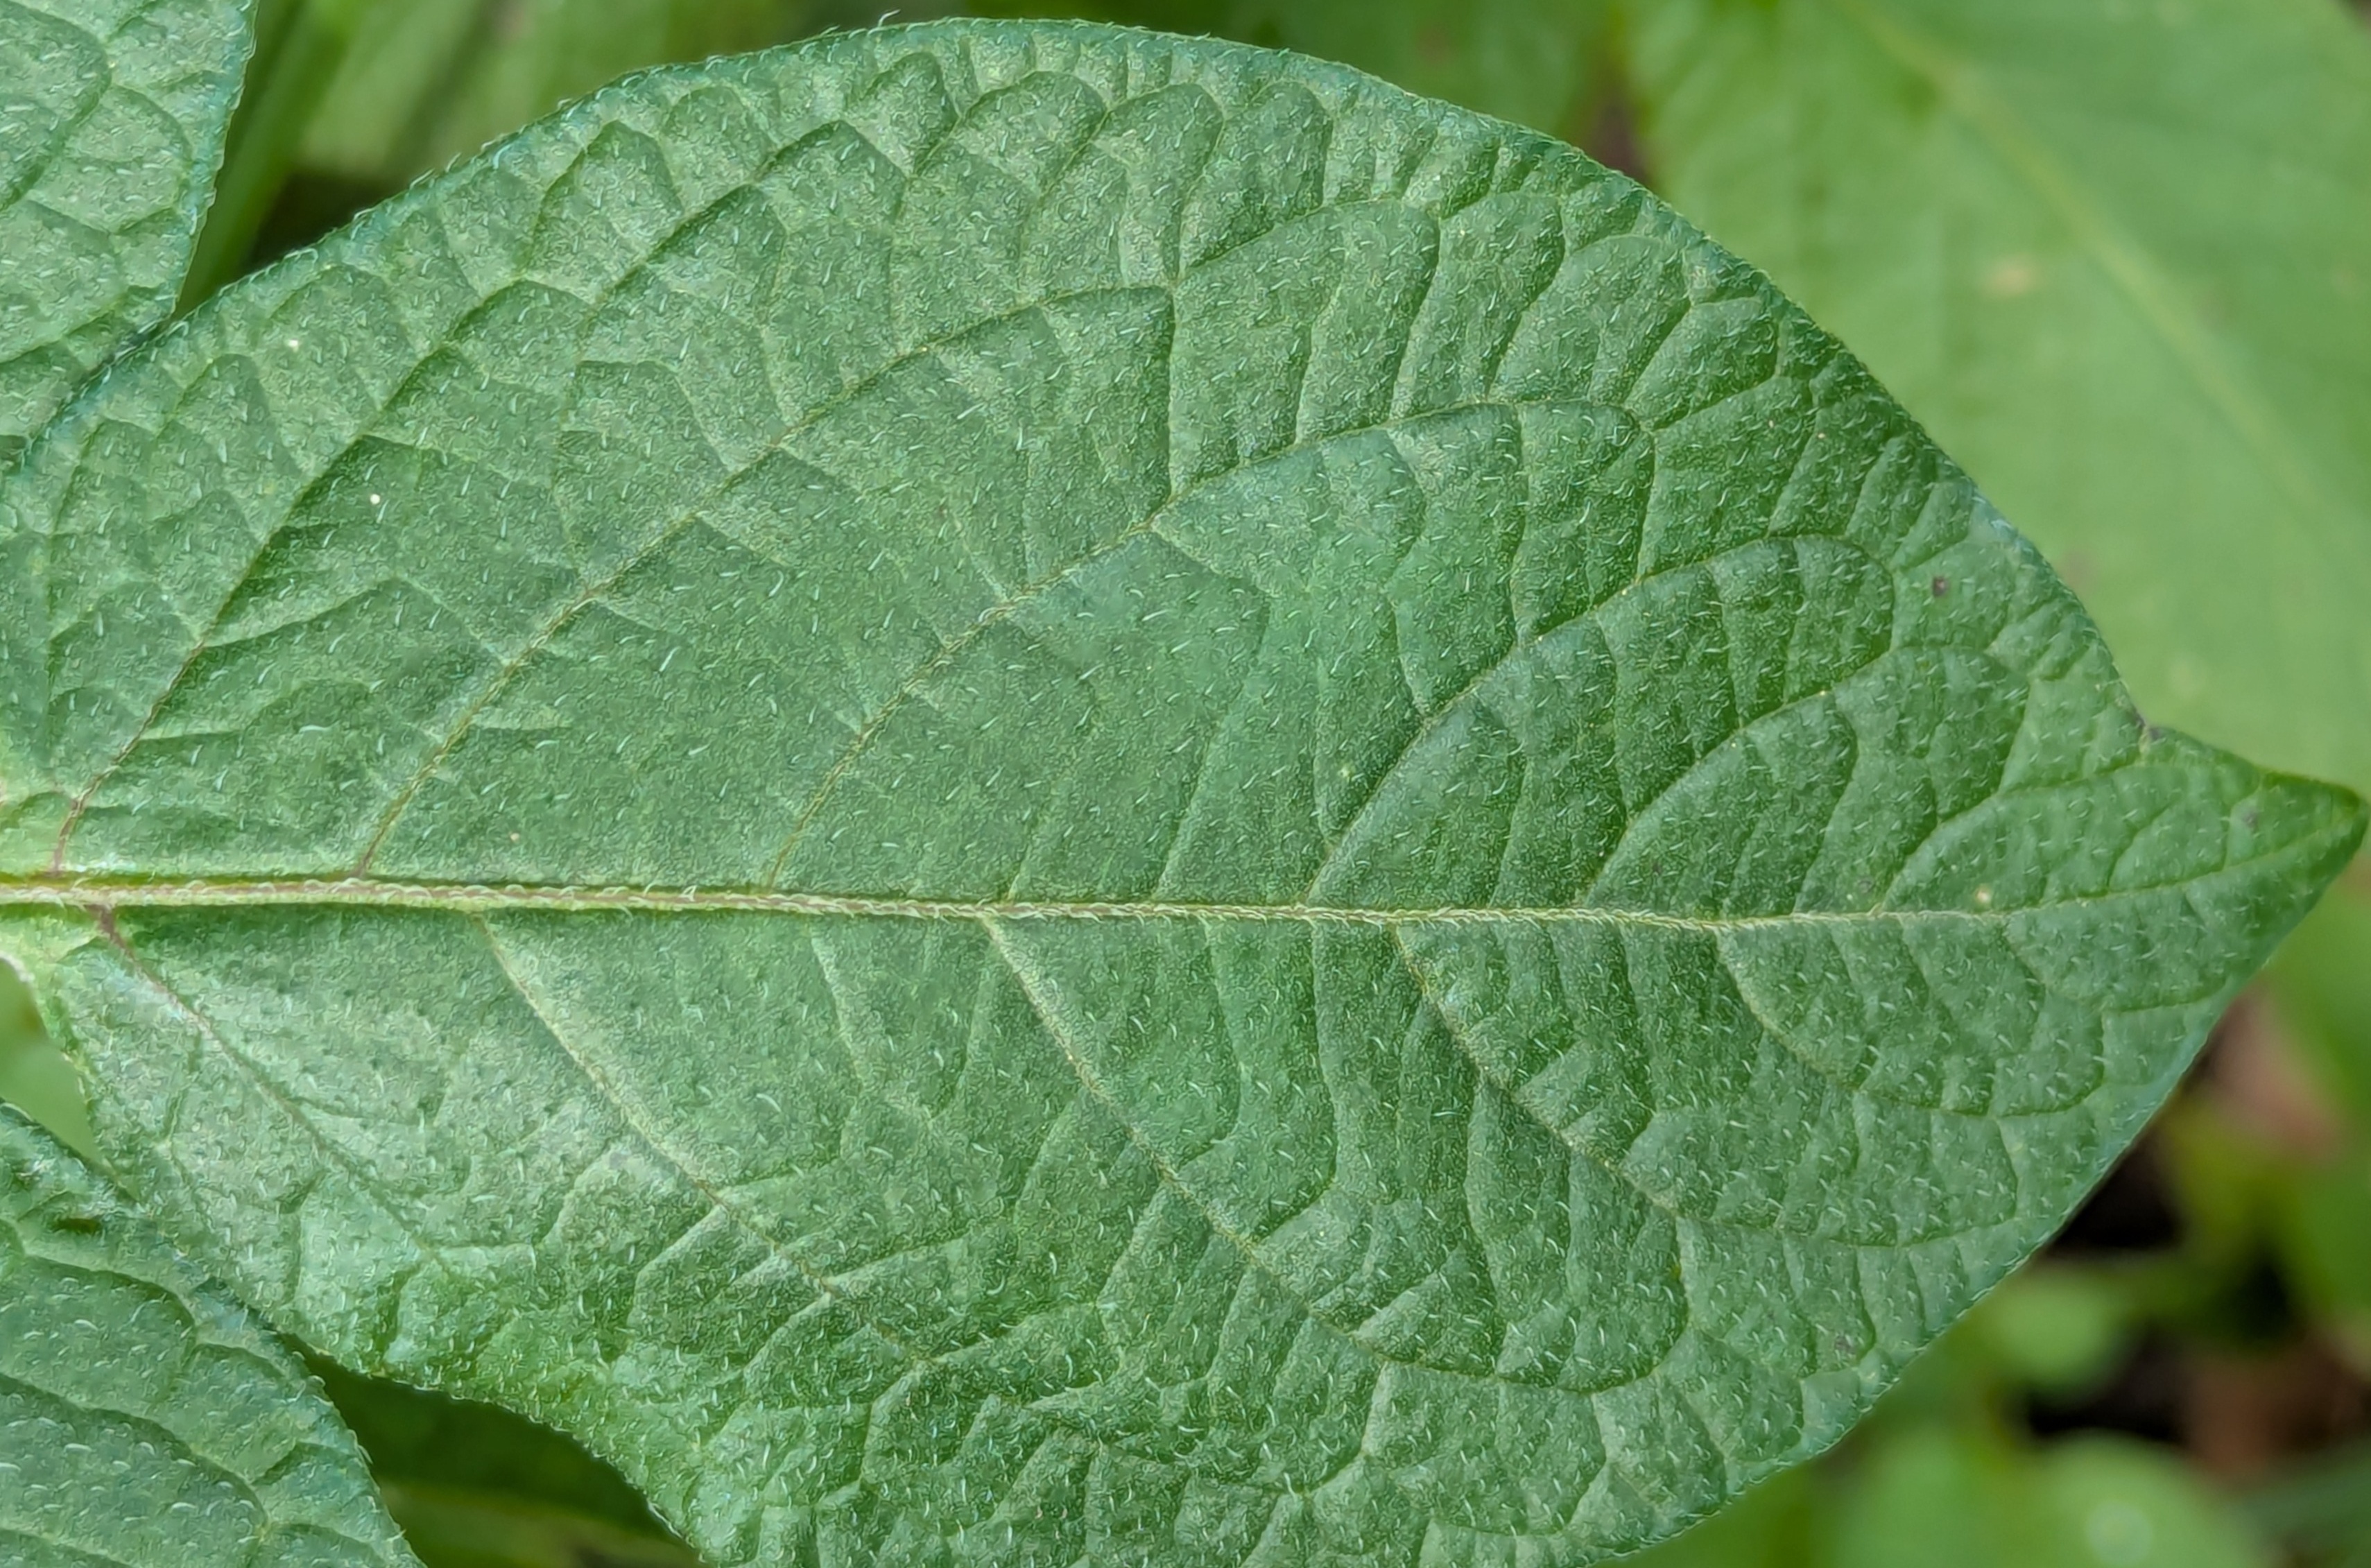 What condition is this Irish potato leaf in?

healthy
